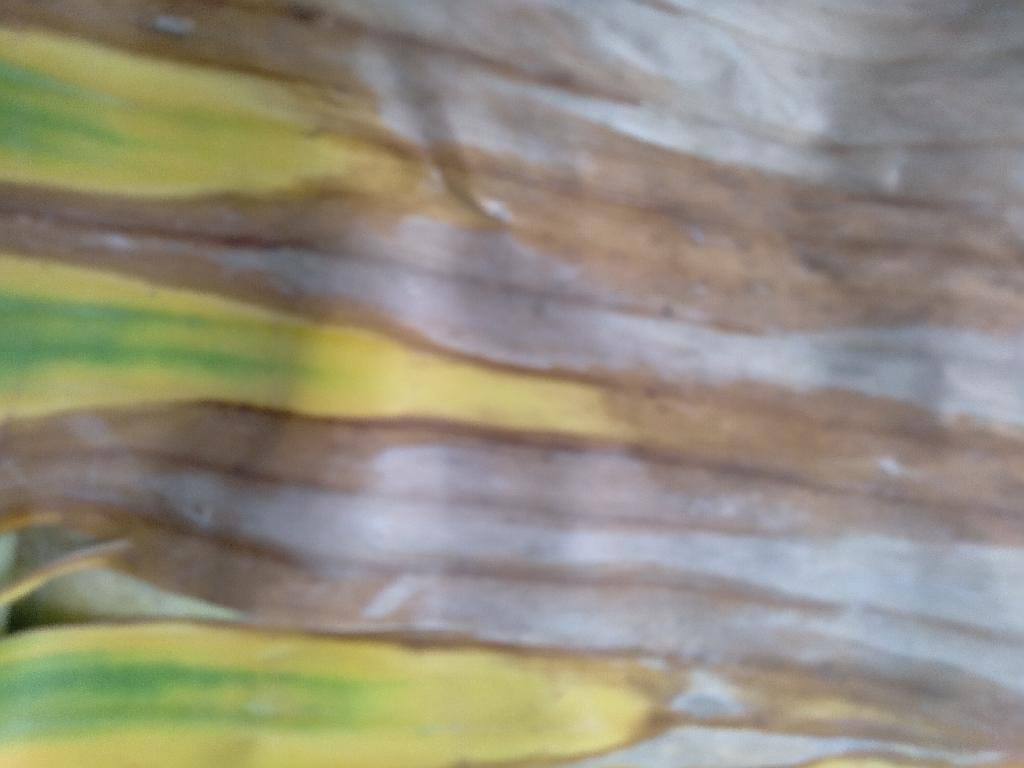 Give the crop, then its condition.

banana, fusarium wilt race 1
